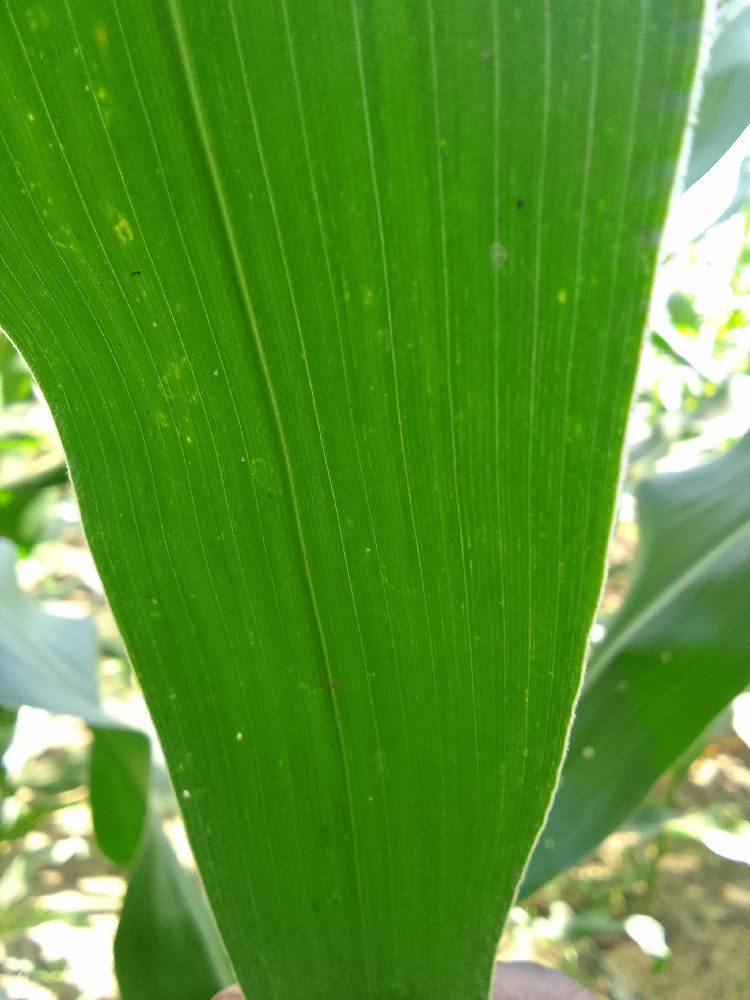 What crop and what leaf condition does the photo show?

maize, healthy
